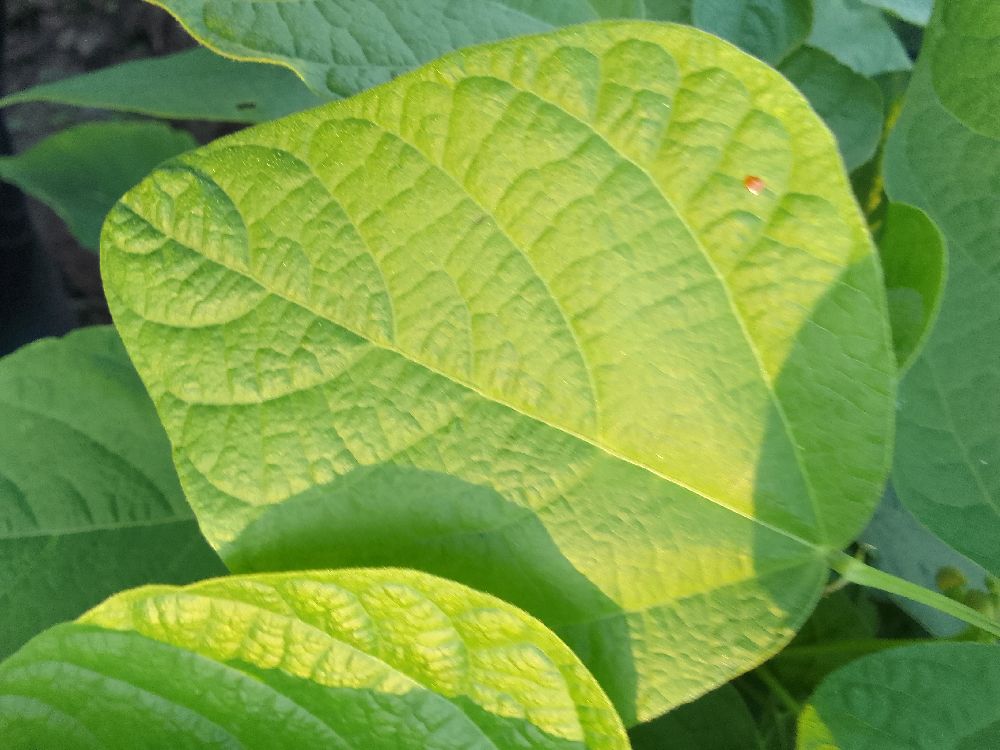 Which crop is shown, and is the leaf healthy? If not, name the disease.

common bean, healthy
